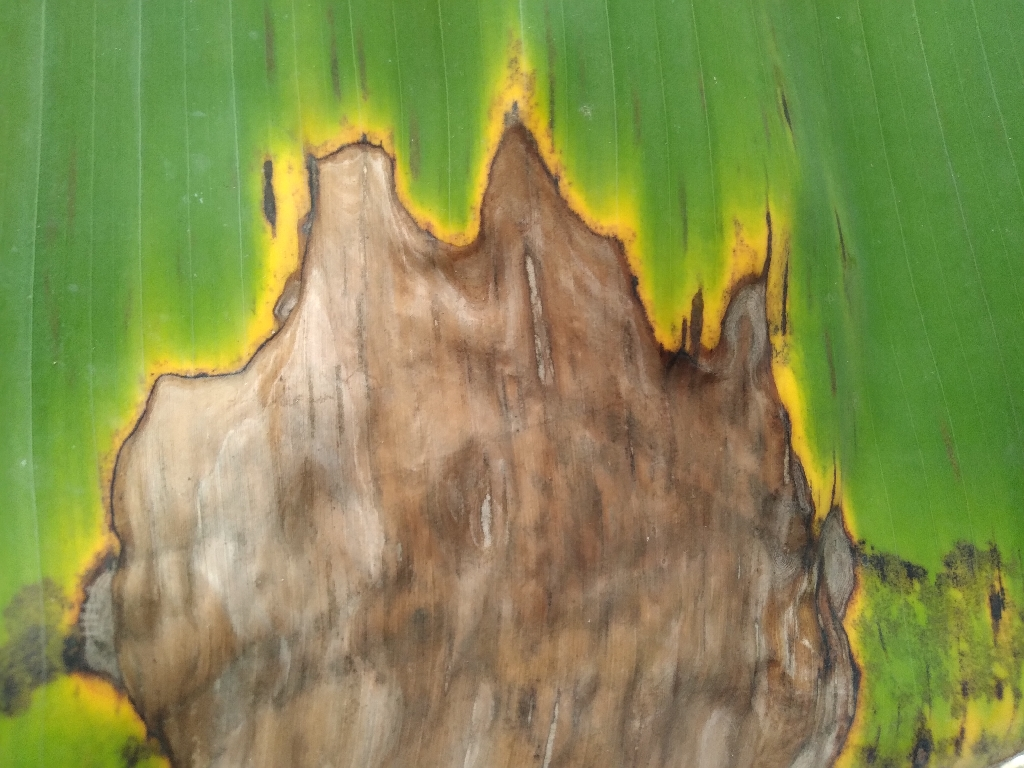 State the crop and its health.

banana, black sigatoka
